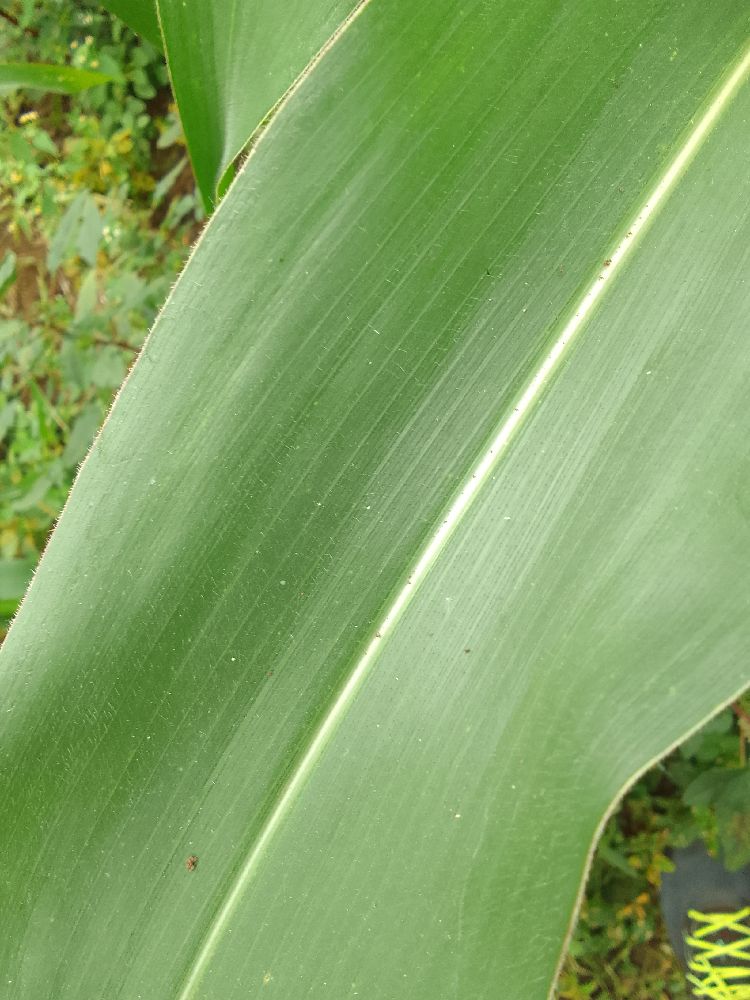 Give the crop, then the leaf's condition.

maize, healthy
